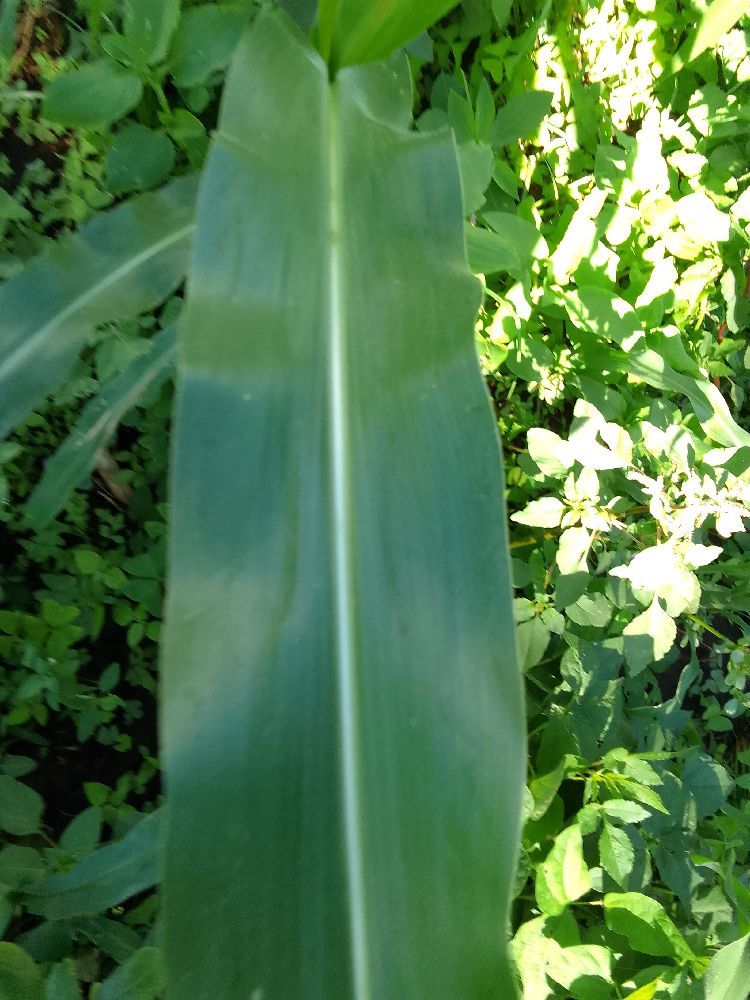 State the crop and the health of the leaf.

maize, healthy
